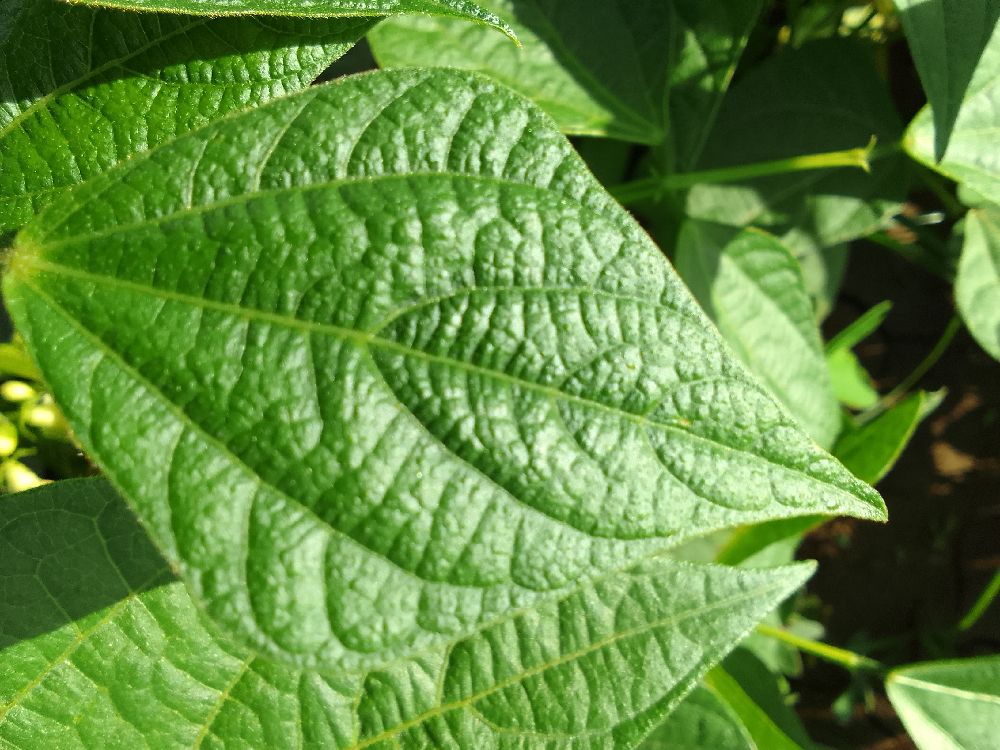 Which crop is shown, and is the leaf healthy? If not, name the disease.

common bean, healthy
